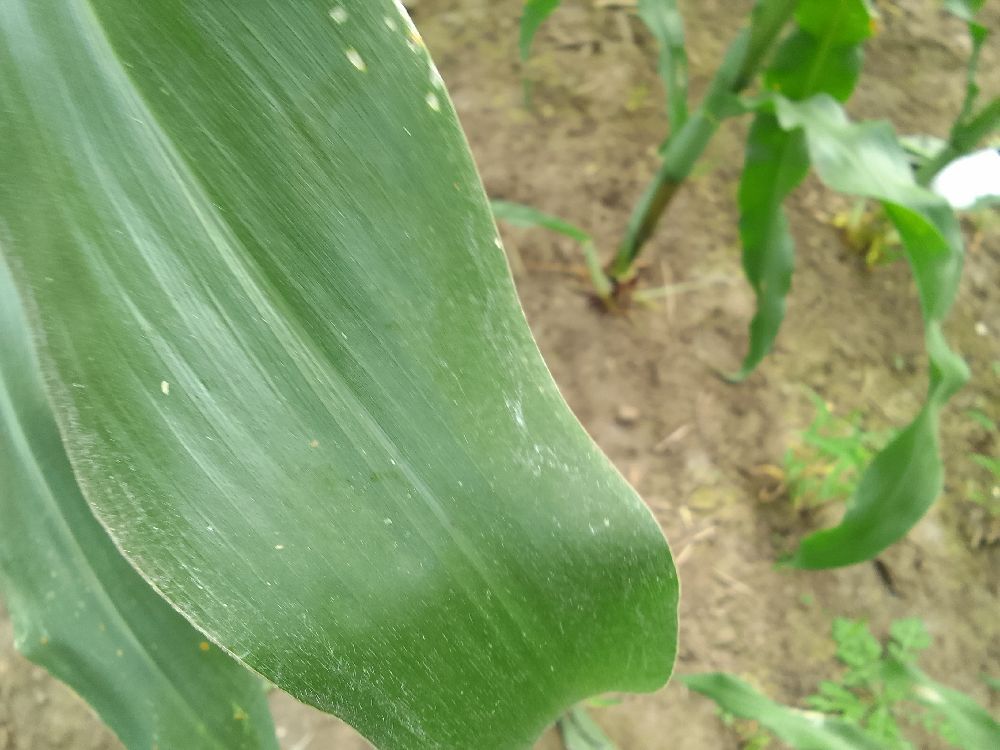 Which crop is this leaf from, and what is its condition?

maize, healthy
